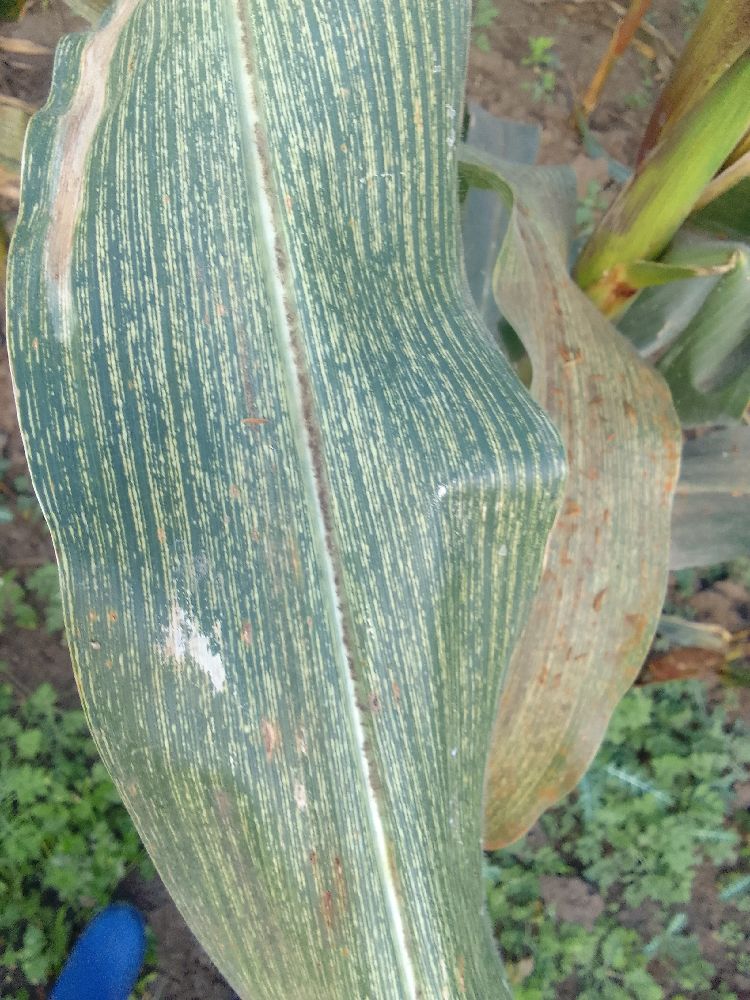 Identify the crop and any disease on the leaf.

maize, maize streak virus
